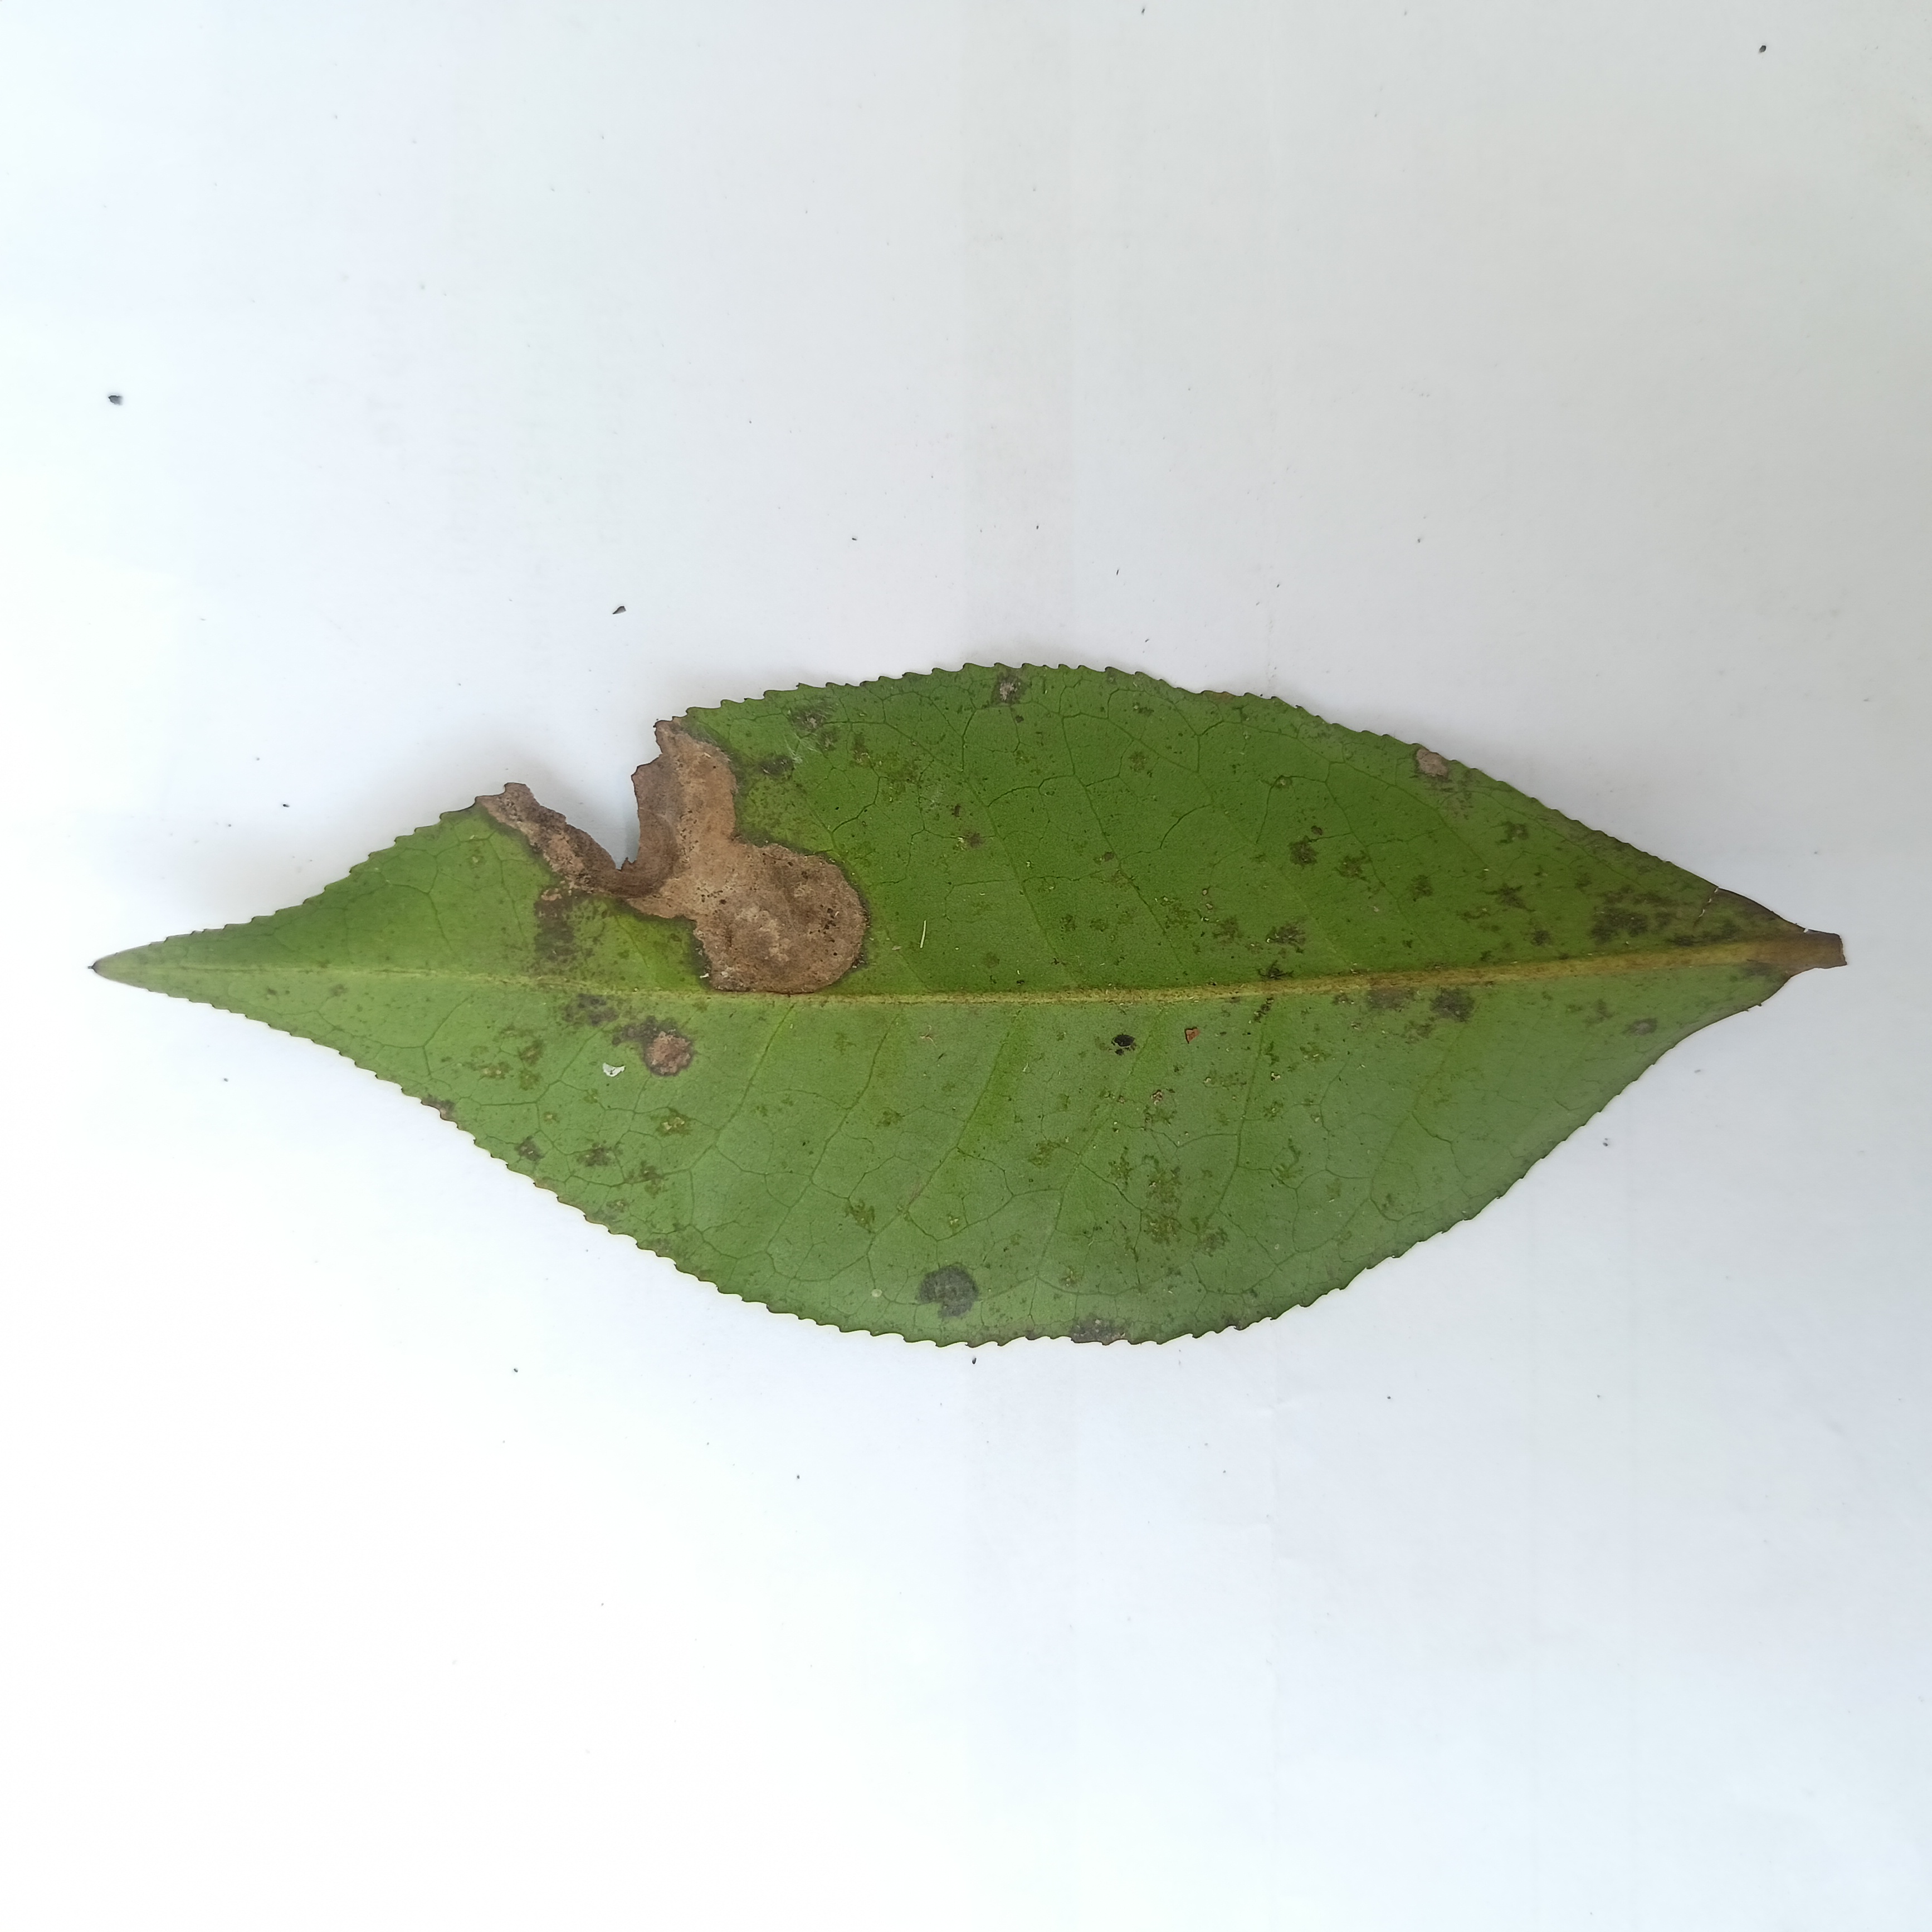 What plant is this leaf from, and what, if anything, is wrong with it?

tea, brown blight
